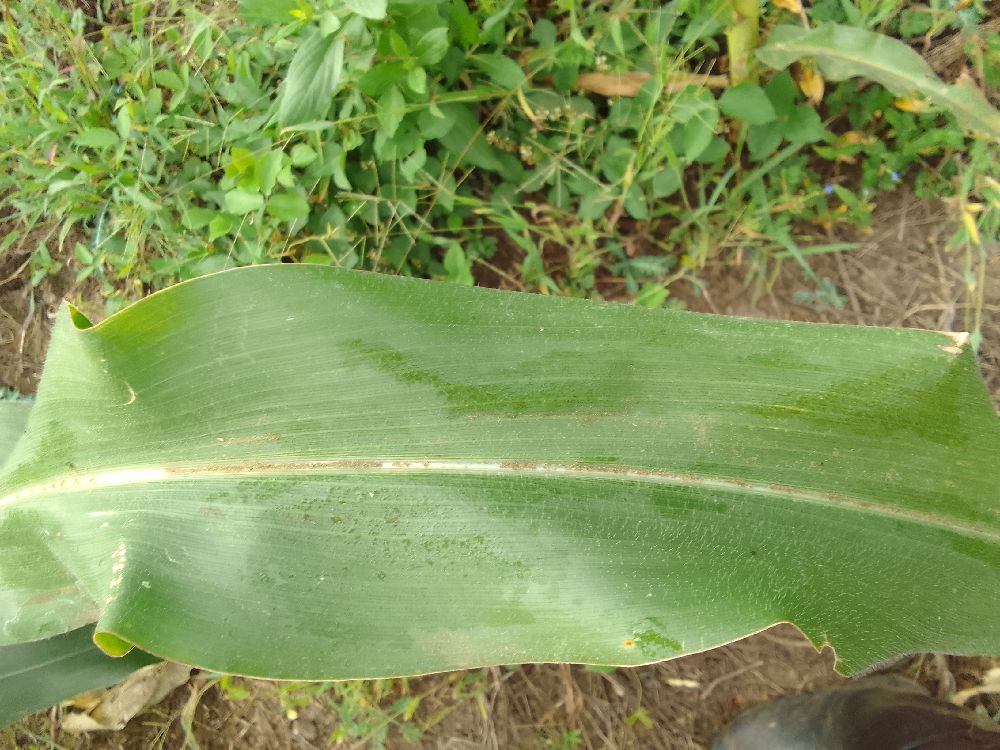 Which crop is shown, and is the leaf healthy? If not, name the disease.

maize, healthy
